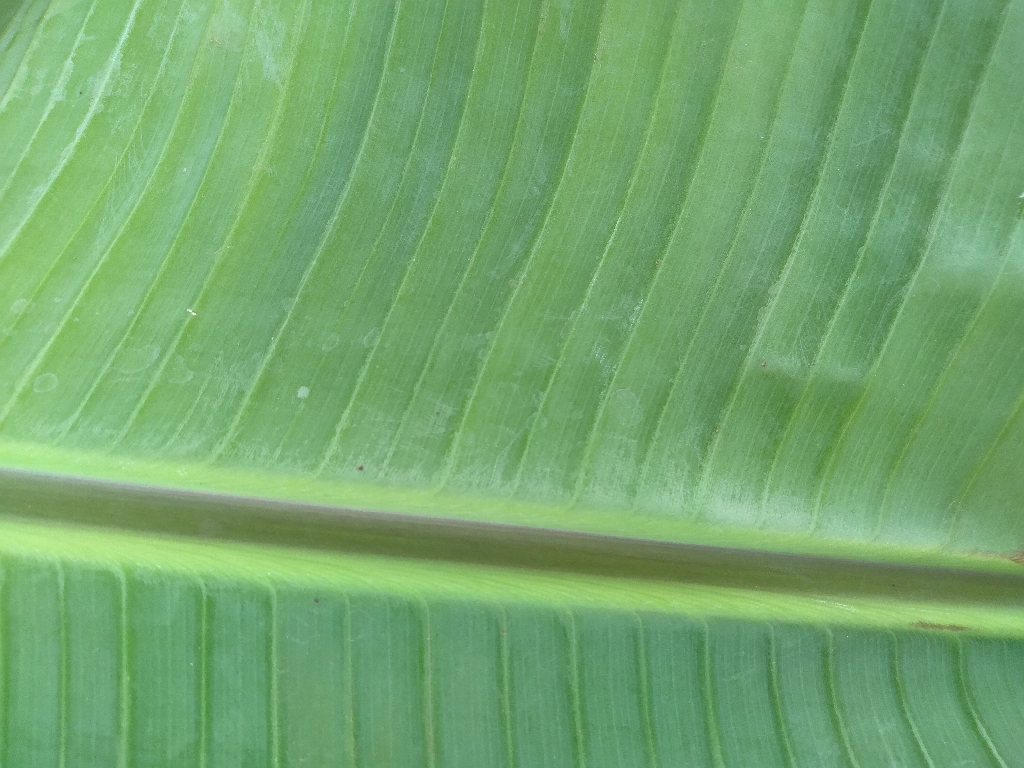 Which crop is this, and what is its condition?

banana, healthy
